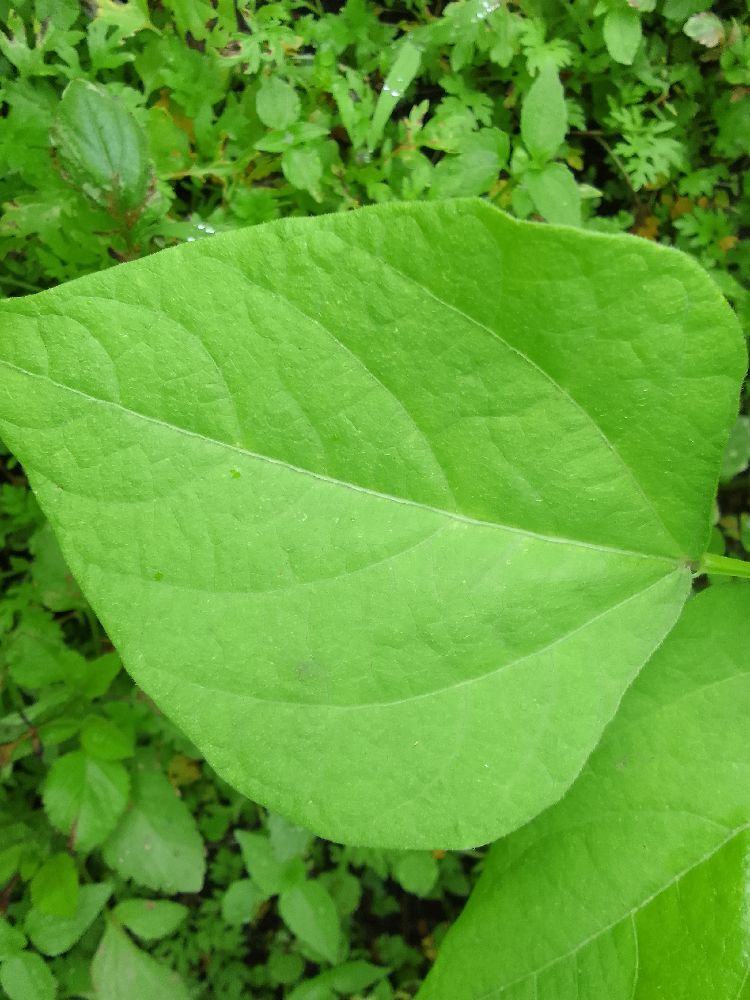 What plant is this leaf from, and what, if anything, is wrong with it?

common bean, healthy
